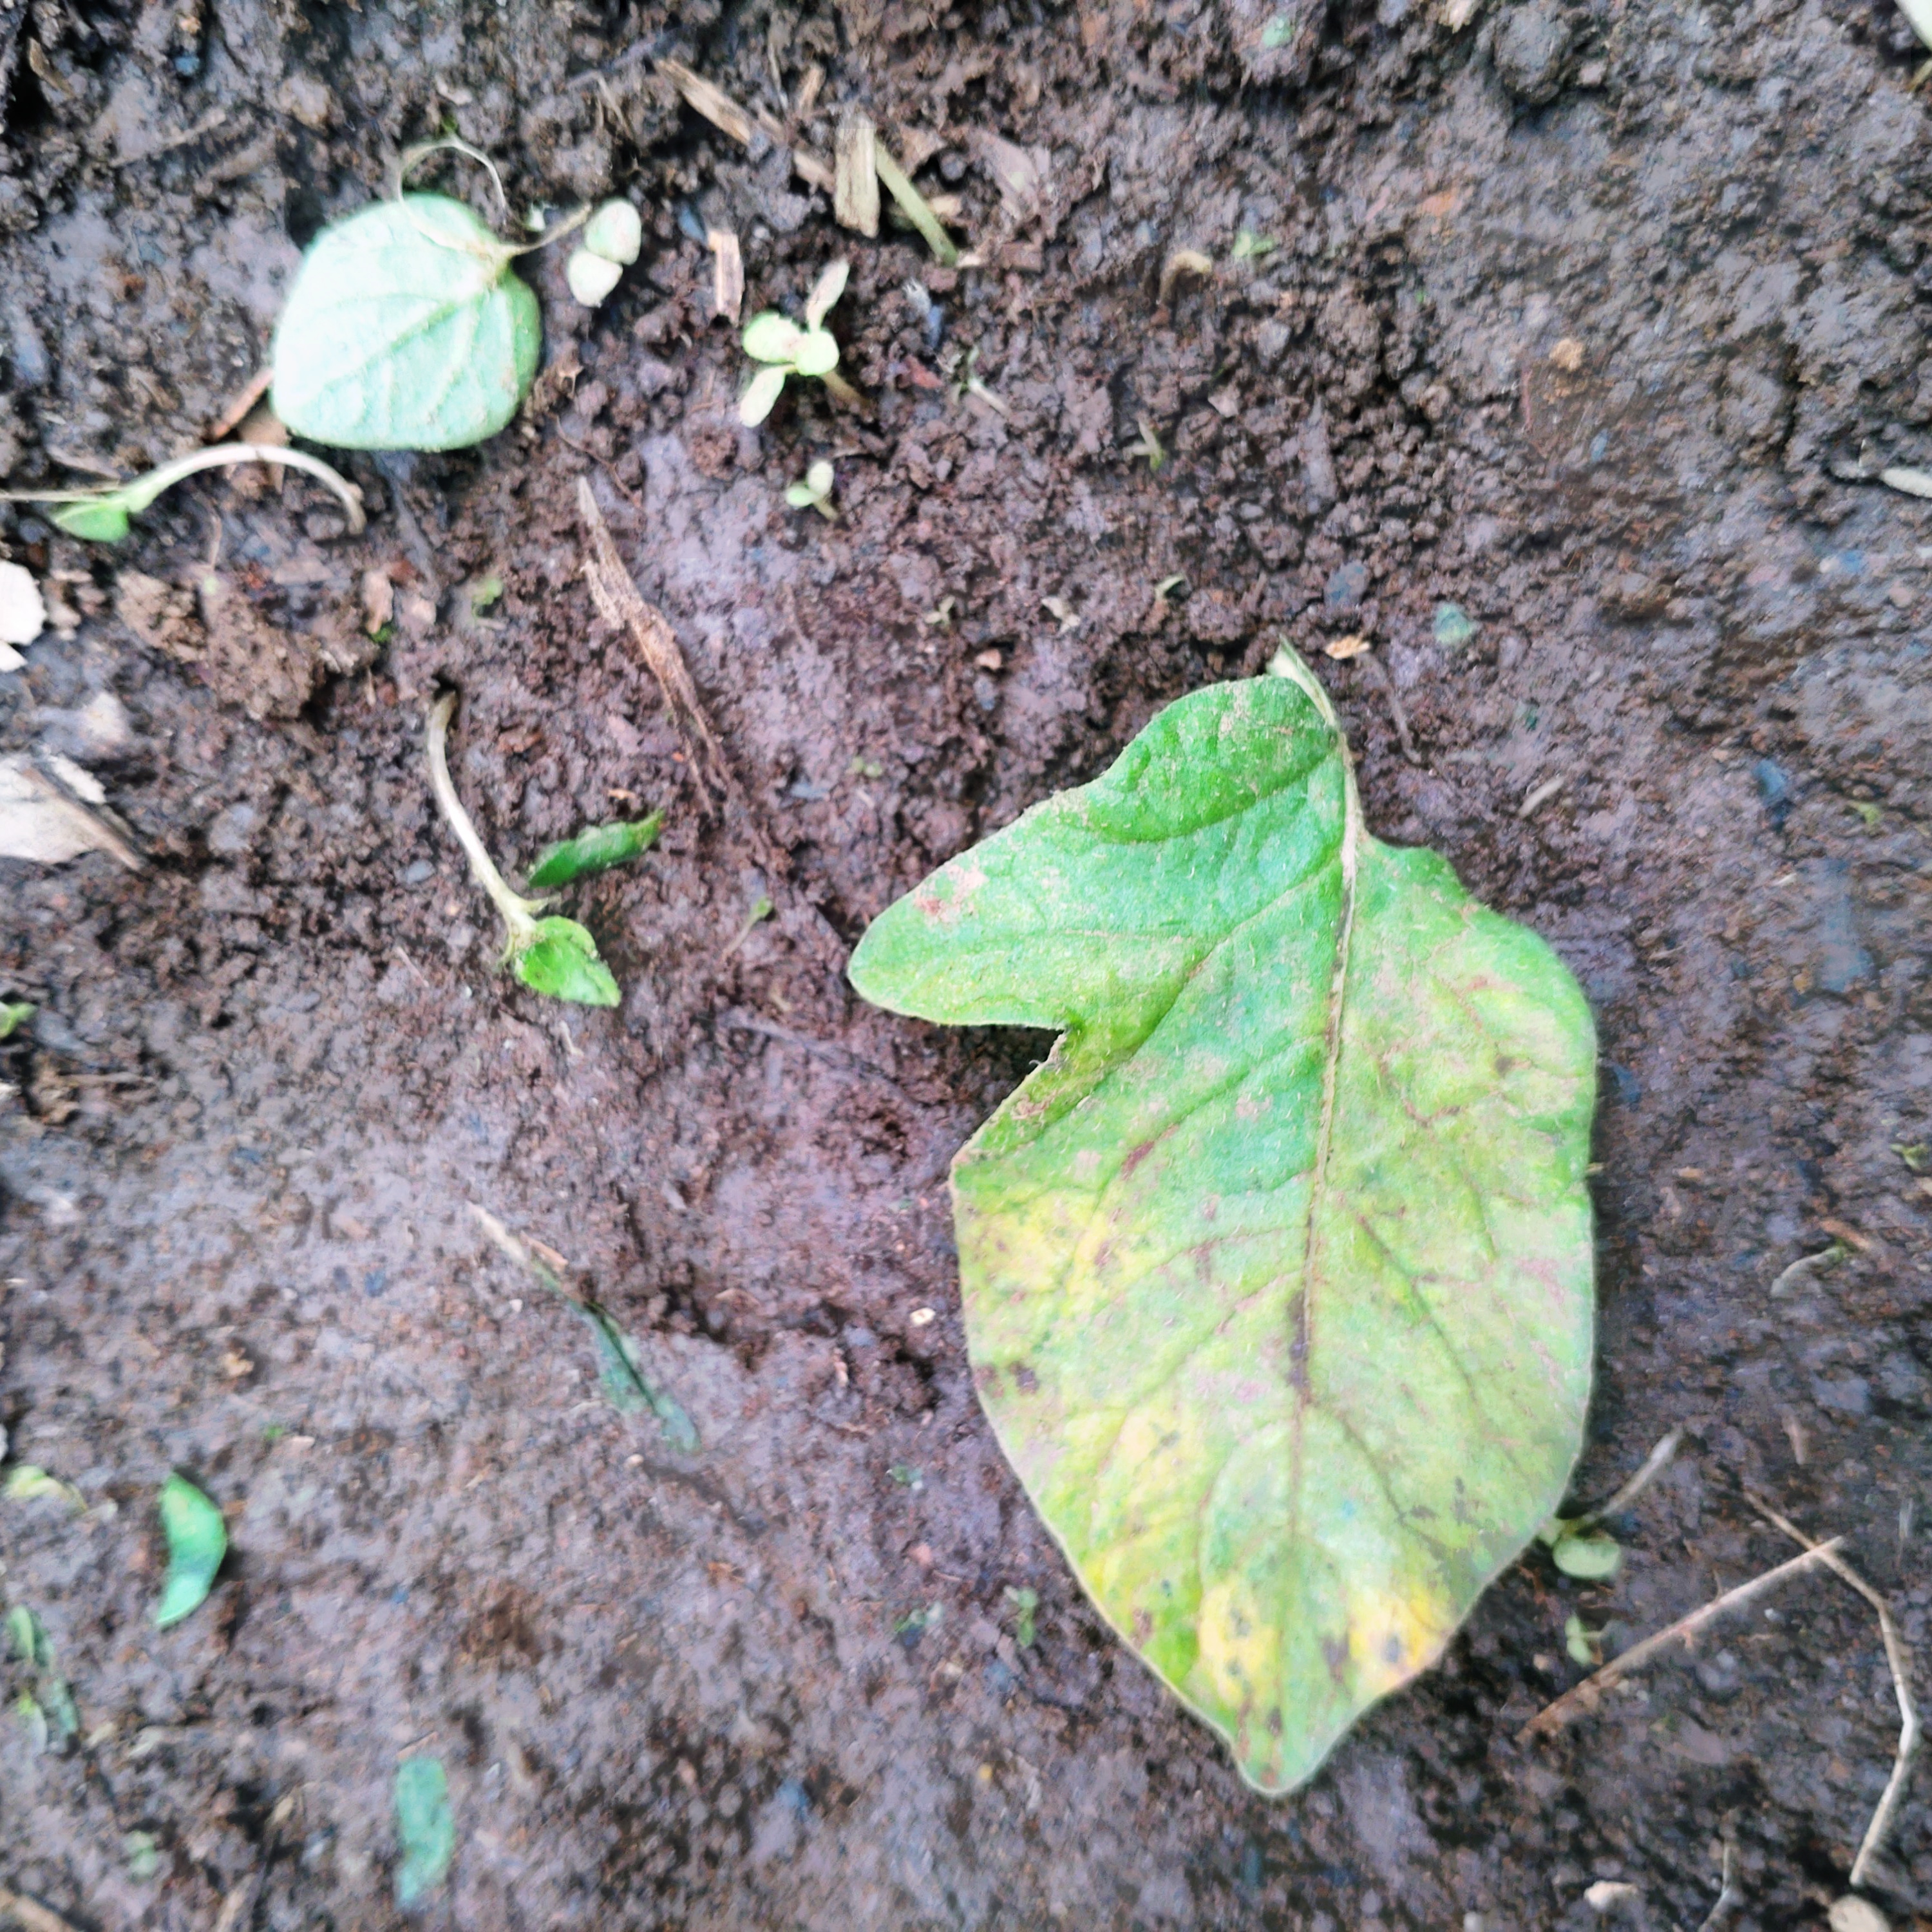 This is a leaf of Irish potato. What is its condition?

late blight
